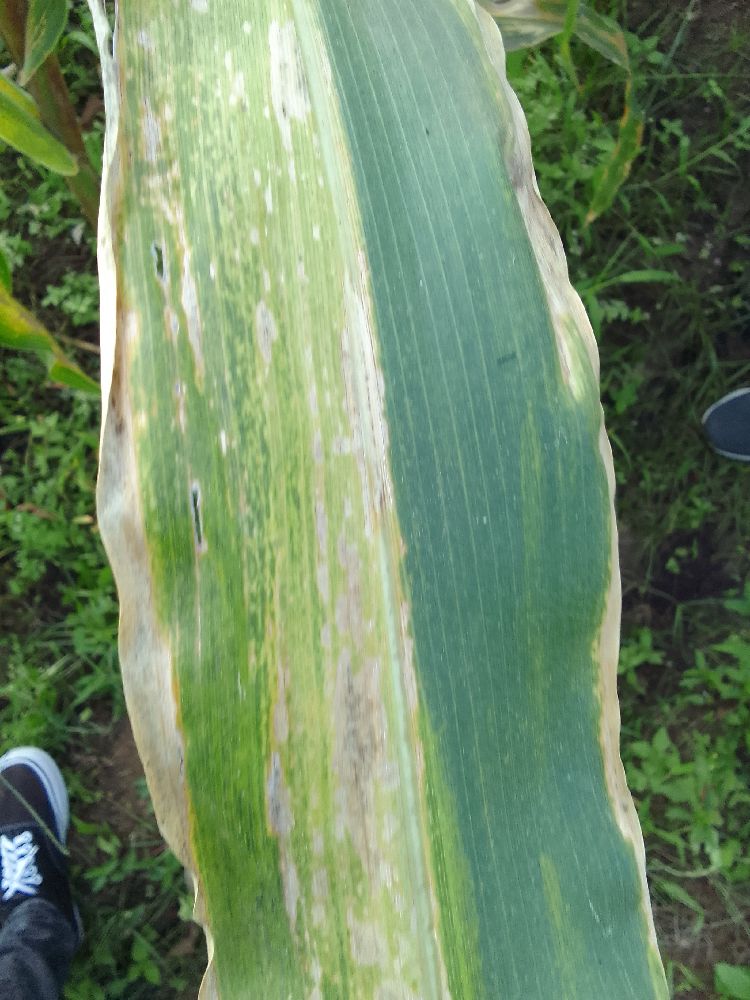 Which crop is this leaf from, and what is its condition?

maize, maize lethal necrosis
